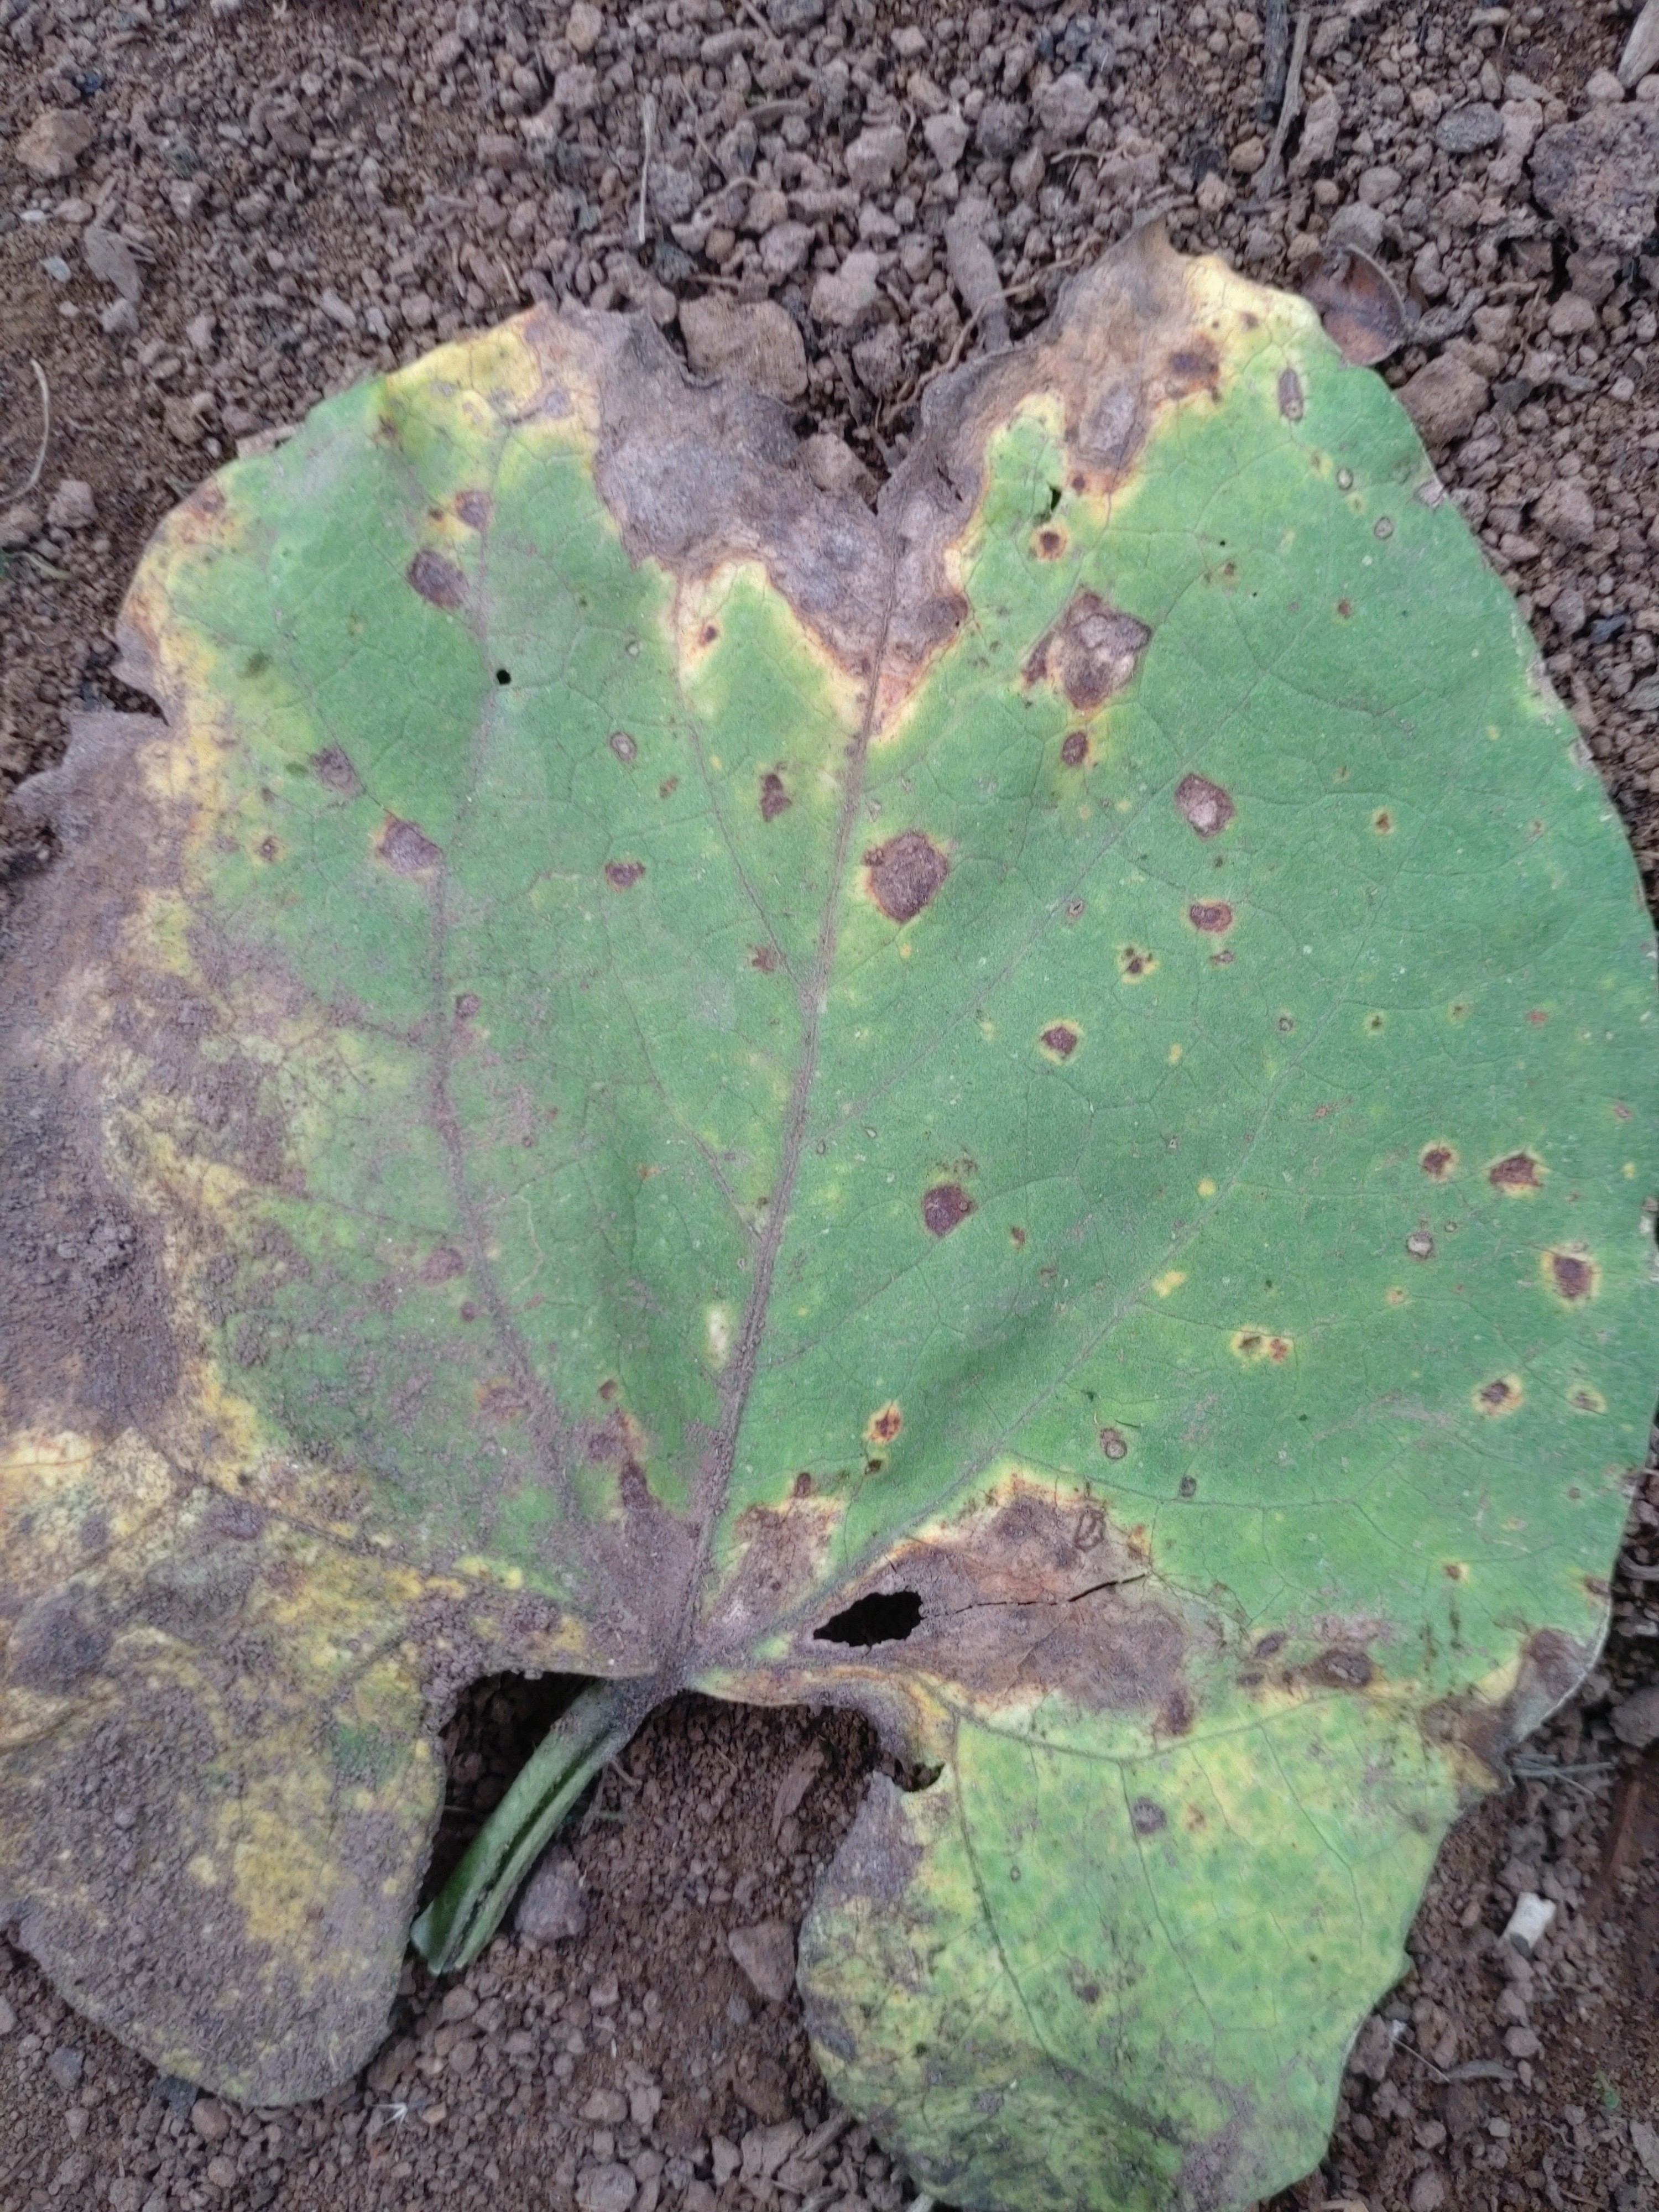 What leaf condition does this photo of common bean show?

anthracnose
